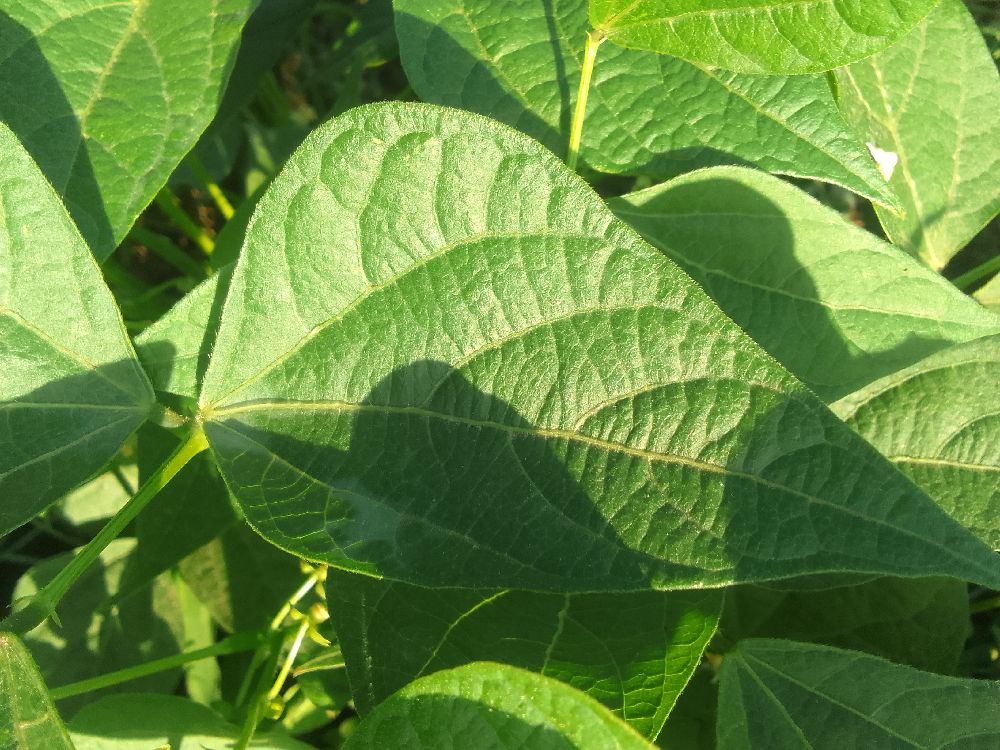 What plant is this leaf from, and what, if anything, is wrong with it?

common bean, healthy
